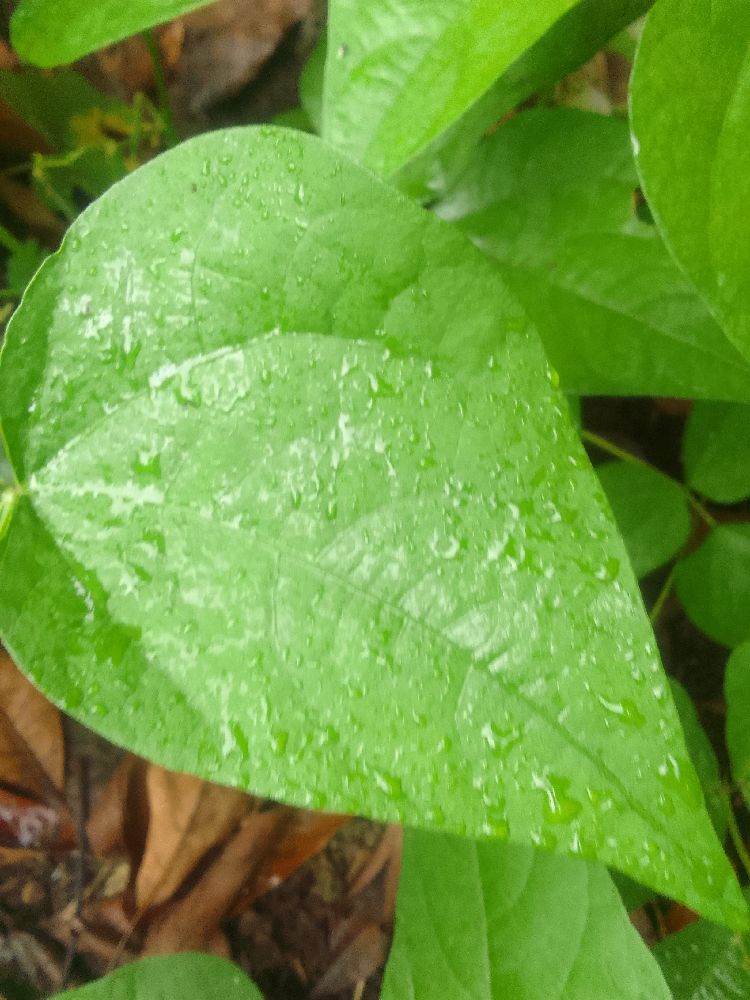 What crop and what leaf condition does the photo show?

common bean, healthy
